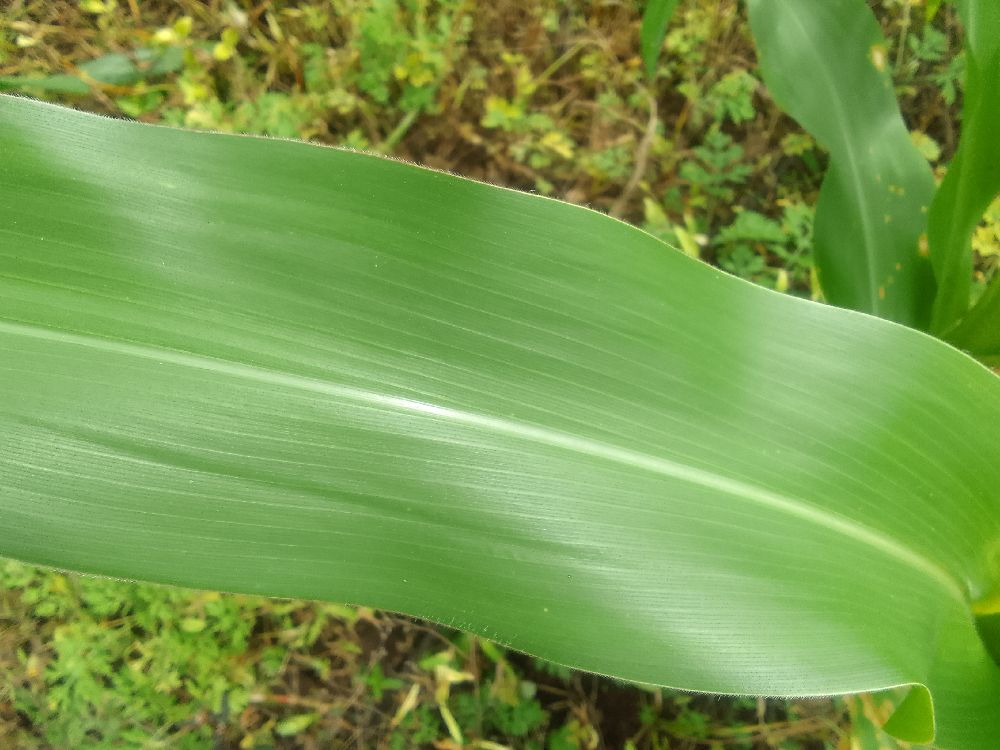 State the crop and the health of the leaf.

maize, healthy
